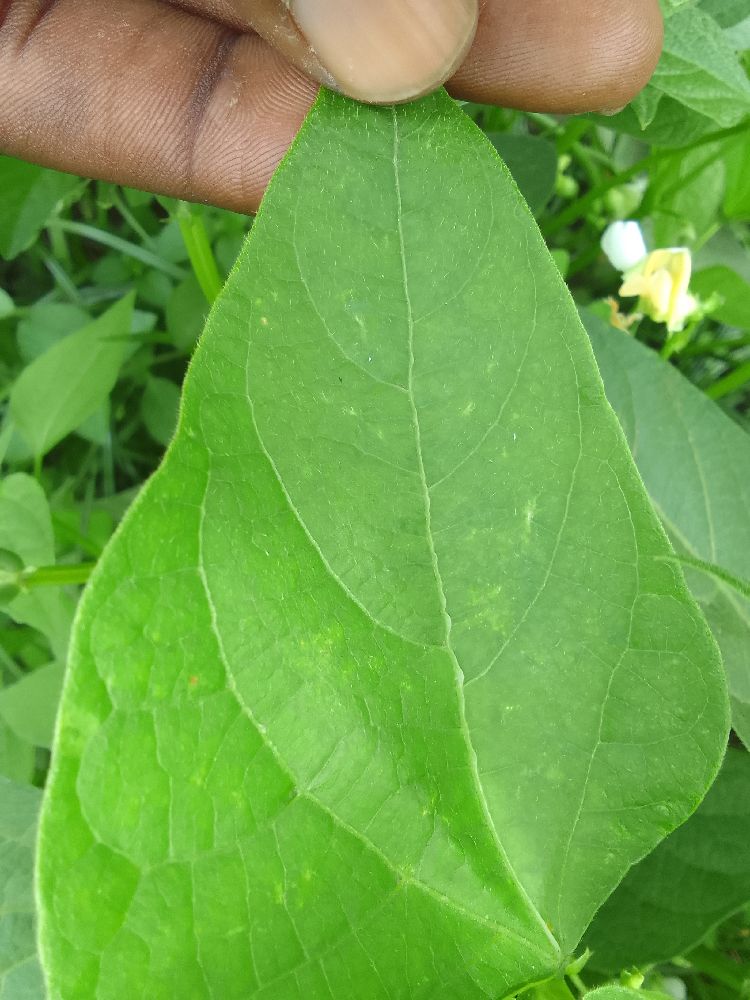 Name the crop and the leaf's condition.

common bean, healthy
